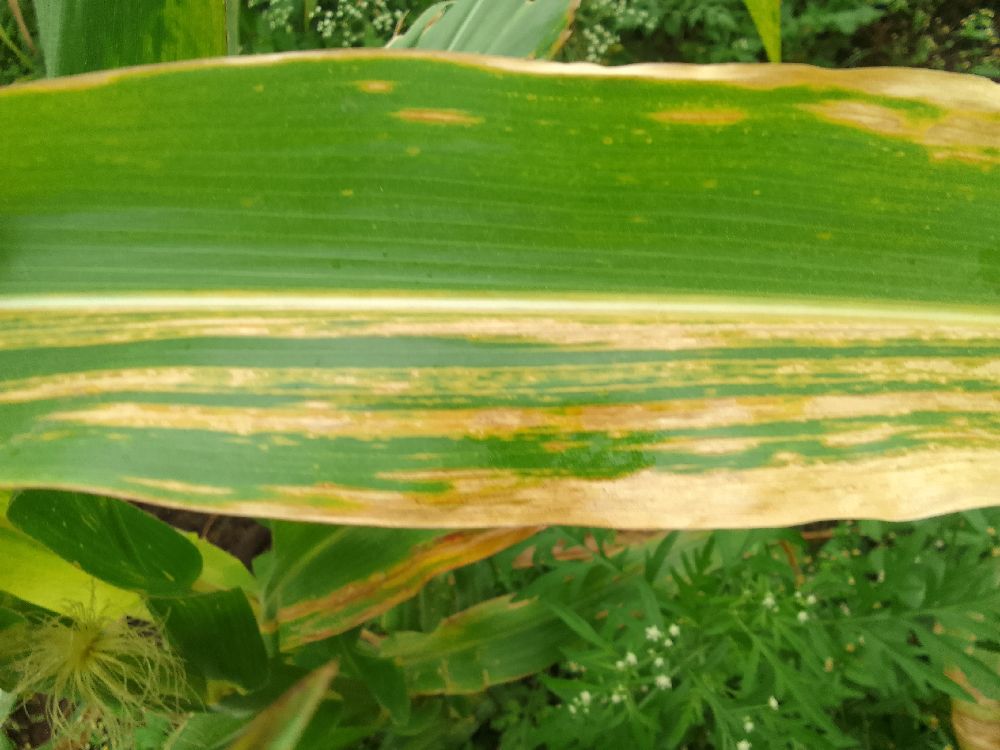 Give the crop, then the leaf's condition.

maize, maize lethal necrosis
